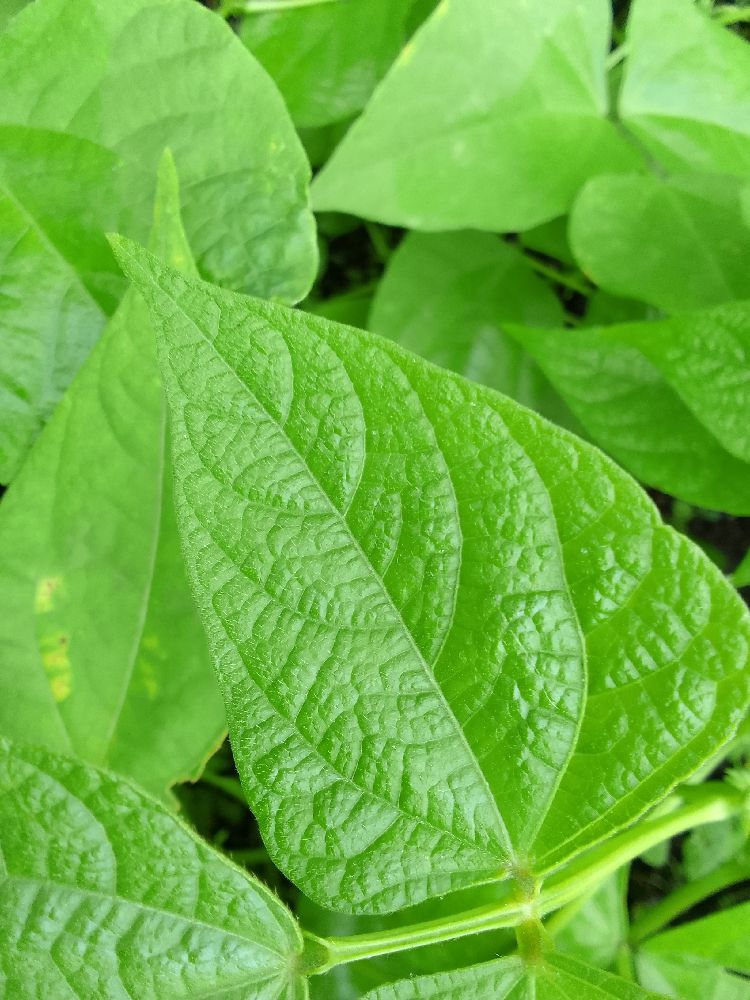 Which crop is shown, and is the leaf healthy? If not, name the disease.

common bean, healthy
